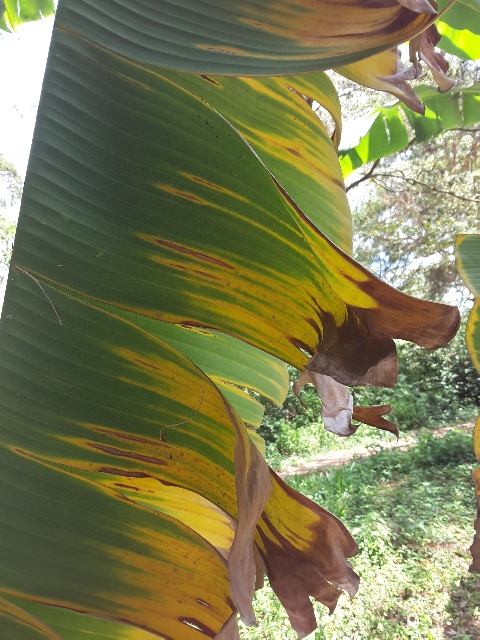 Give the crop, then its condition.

banana, fusarium wilt race 1
